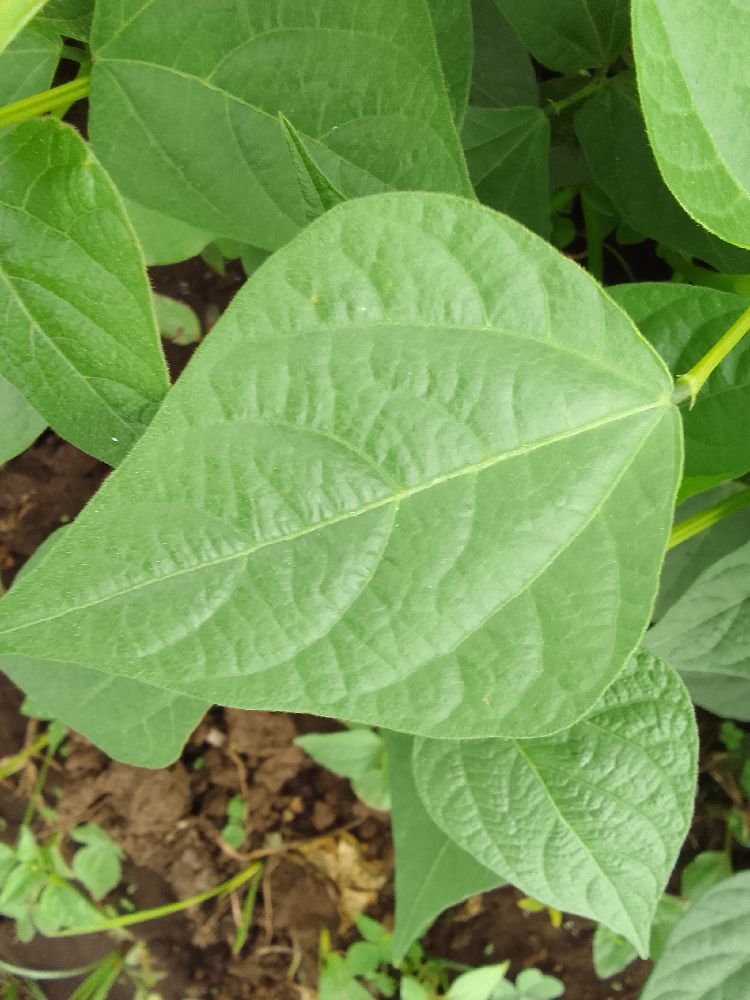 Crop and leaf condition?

common bean, healthy
